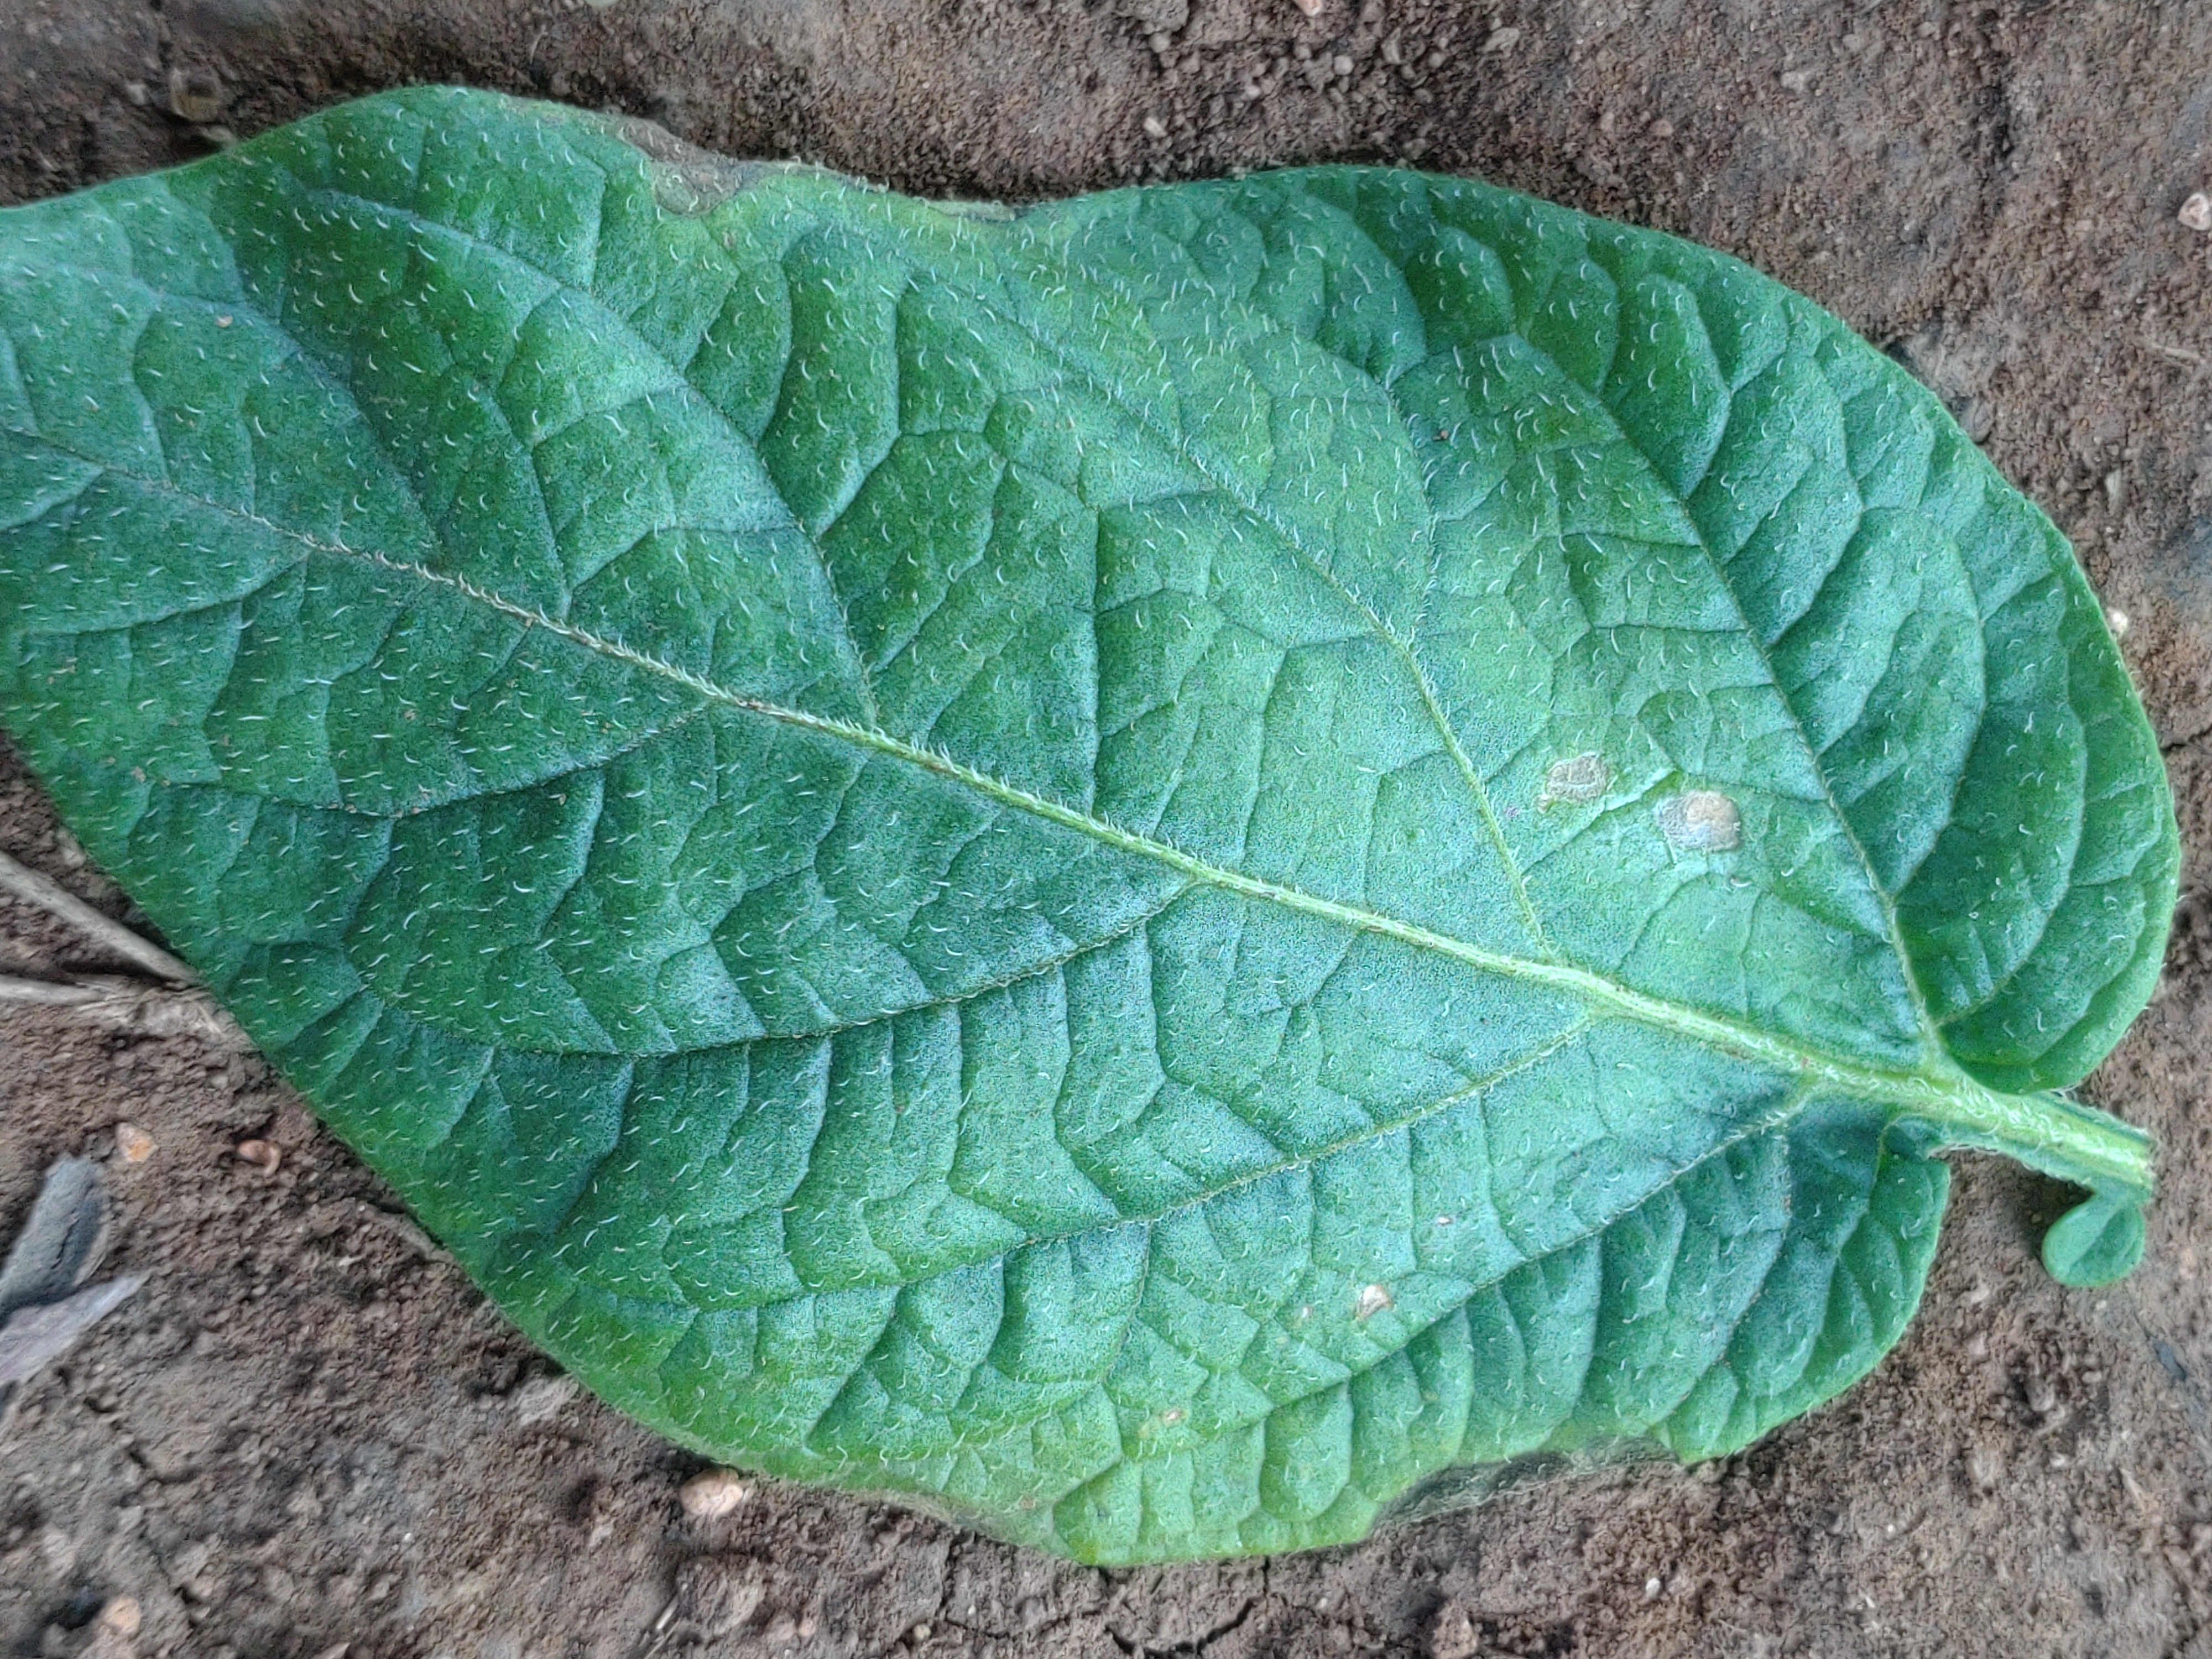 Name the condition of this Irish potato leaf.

early blight
